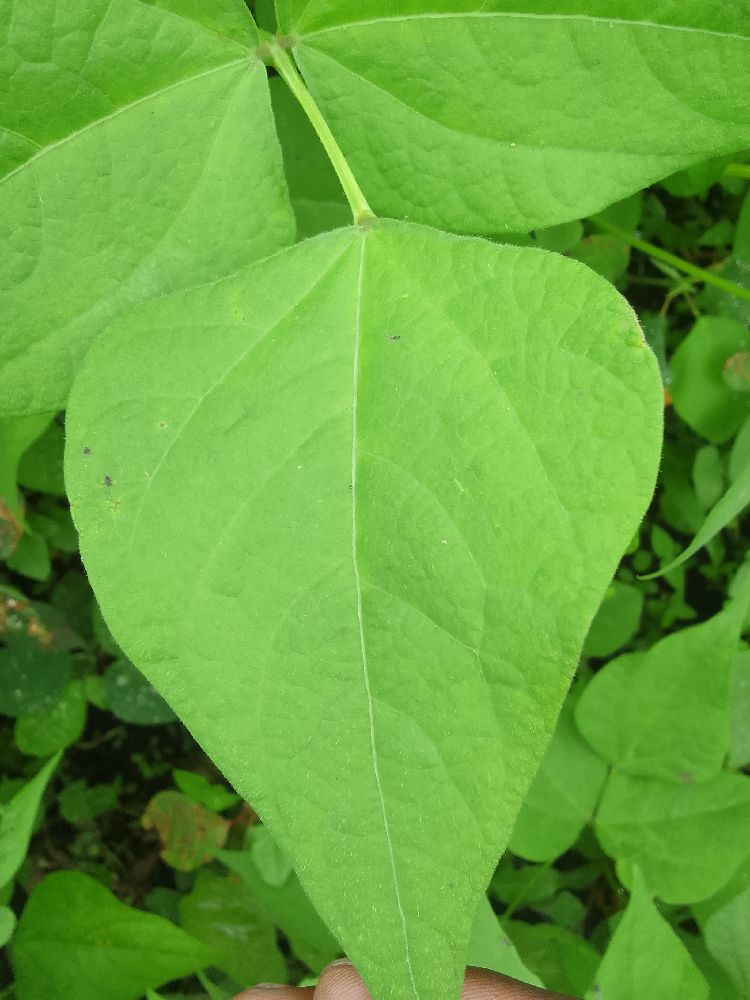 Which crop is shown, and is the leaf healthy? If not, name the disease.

common bean, healthy
